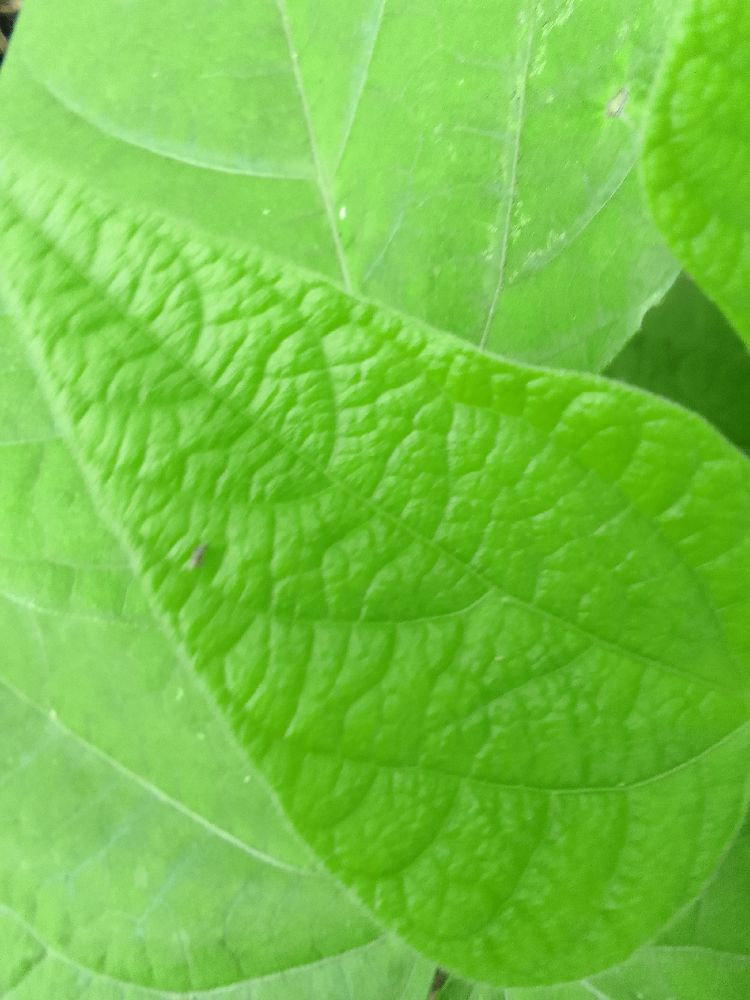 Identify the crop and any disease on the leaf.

common bean, healthy
